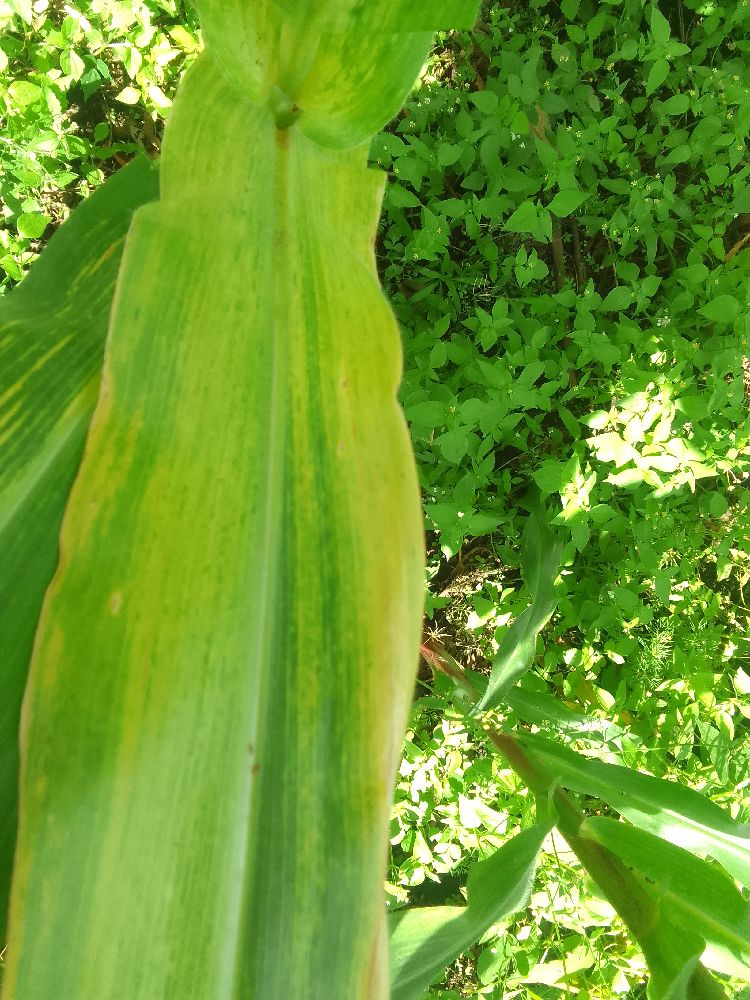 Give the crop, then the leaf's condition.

maize, maize lethal necrosis
